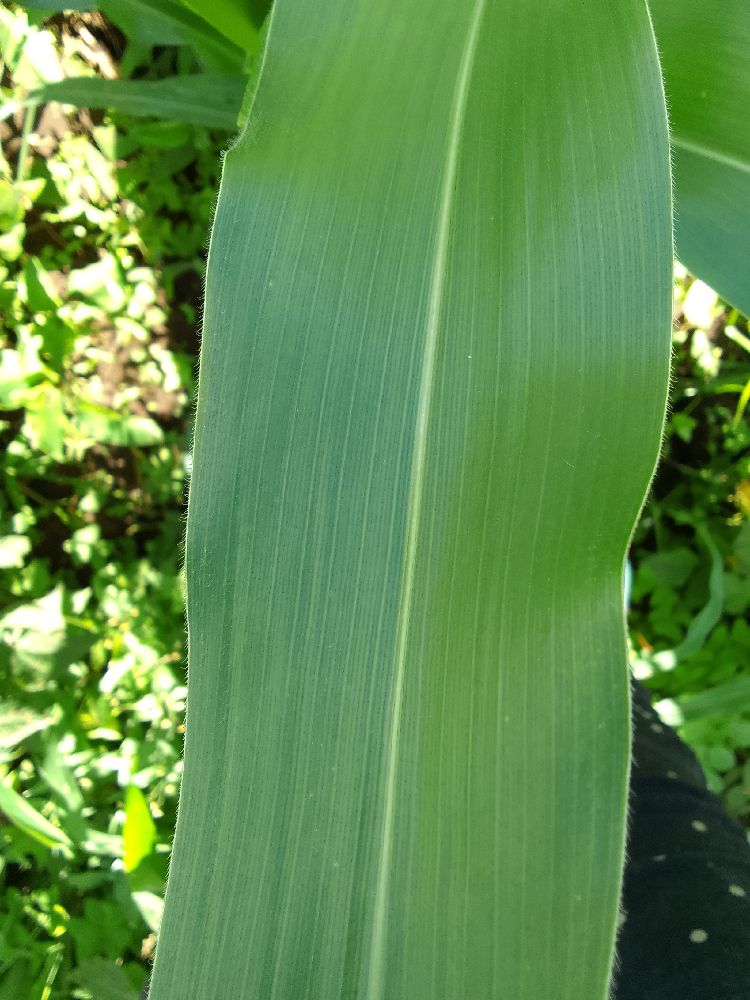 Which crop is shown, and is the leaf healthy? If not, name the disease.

maize, healthy
